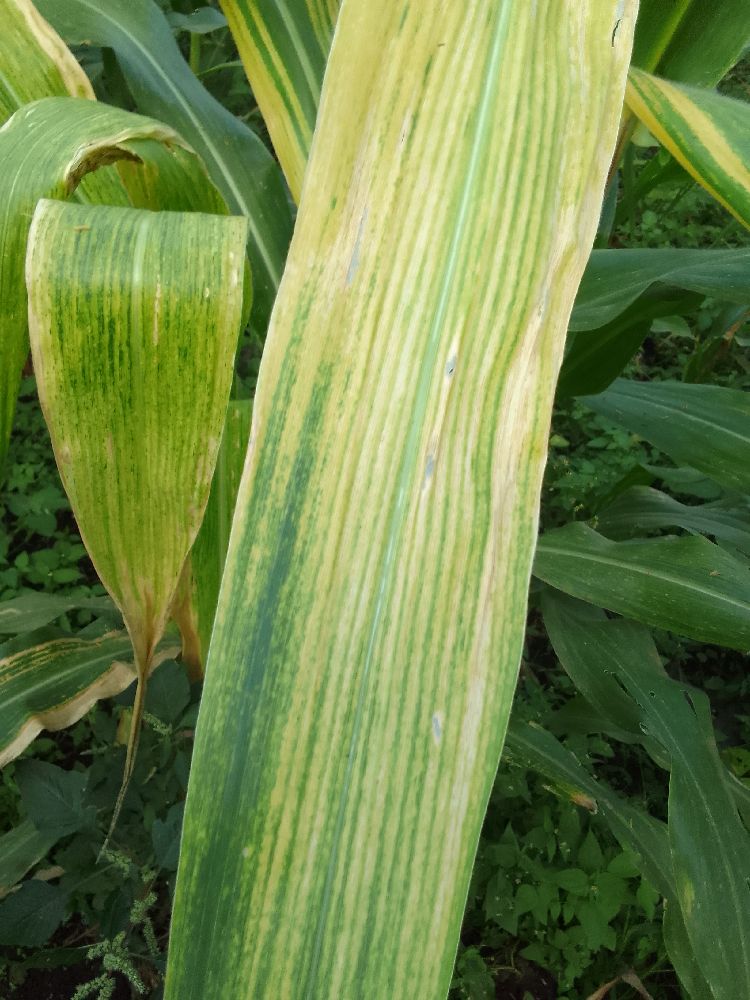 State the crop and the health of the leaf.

maize, maize lethal necrosis
